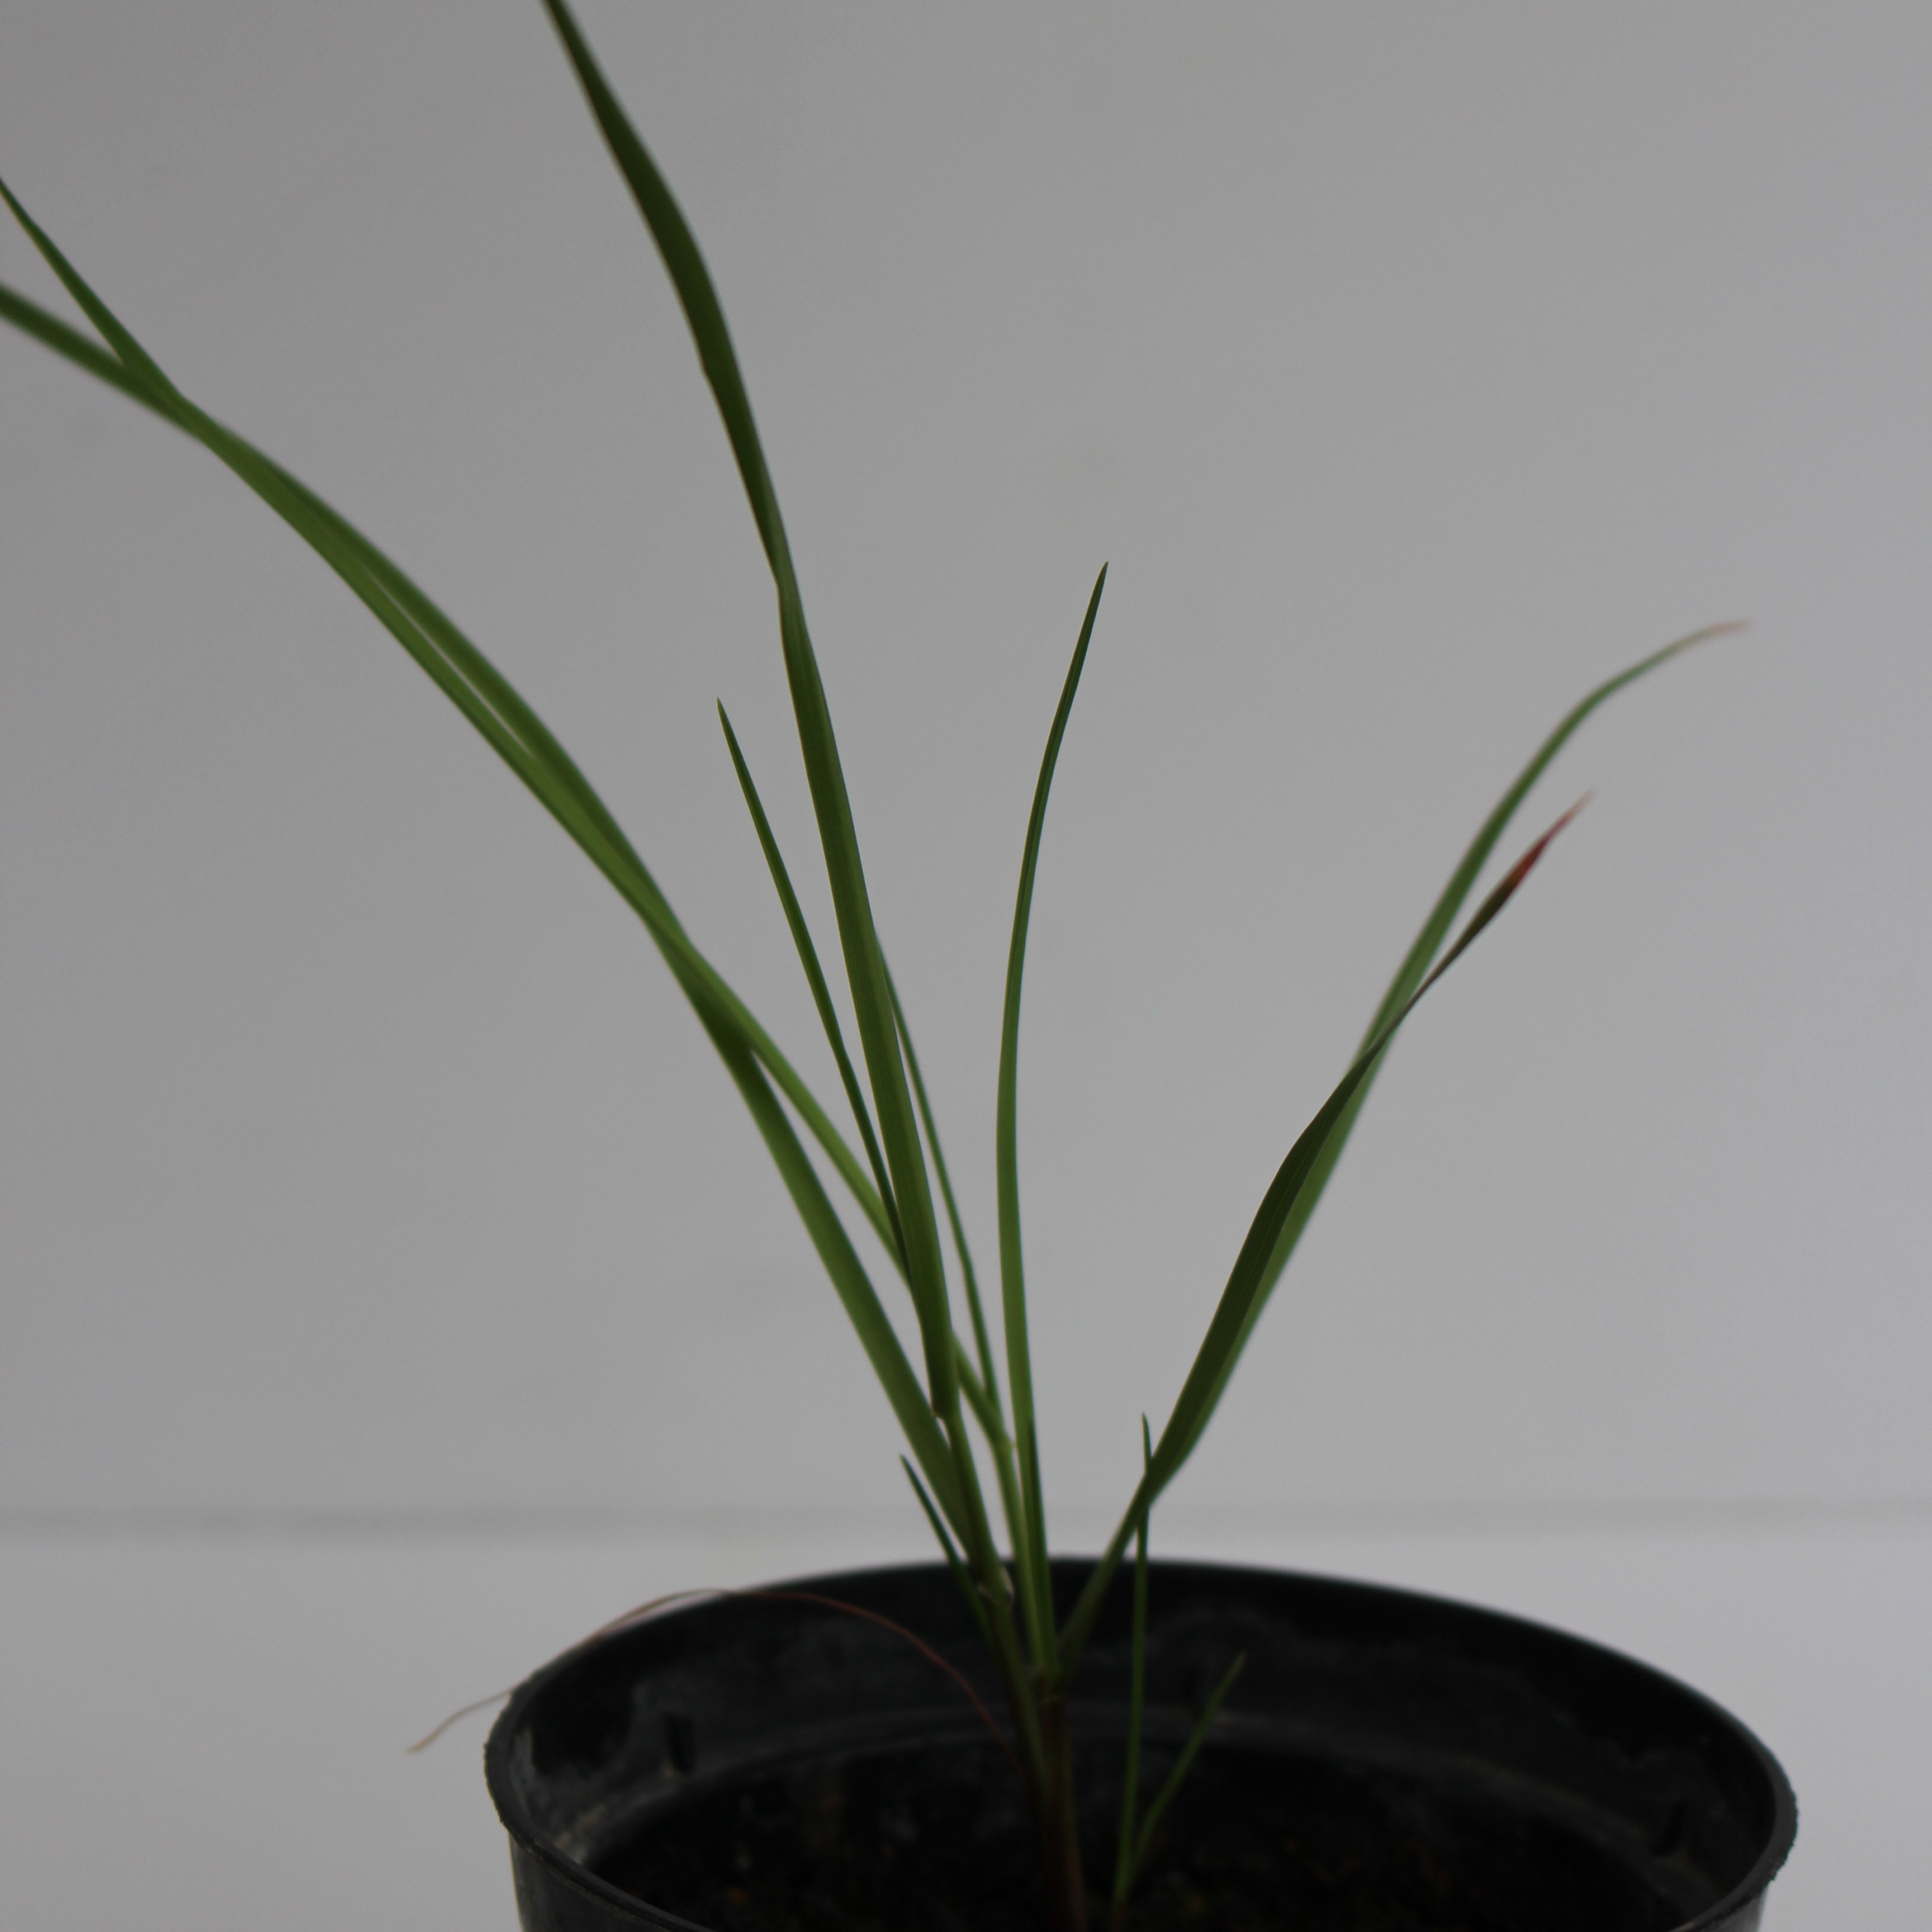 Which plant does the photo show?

Lolium multiflorum
